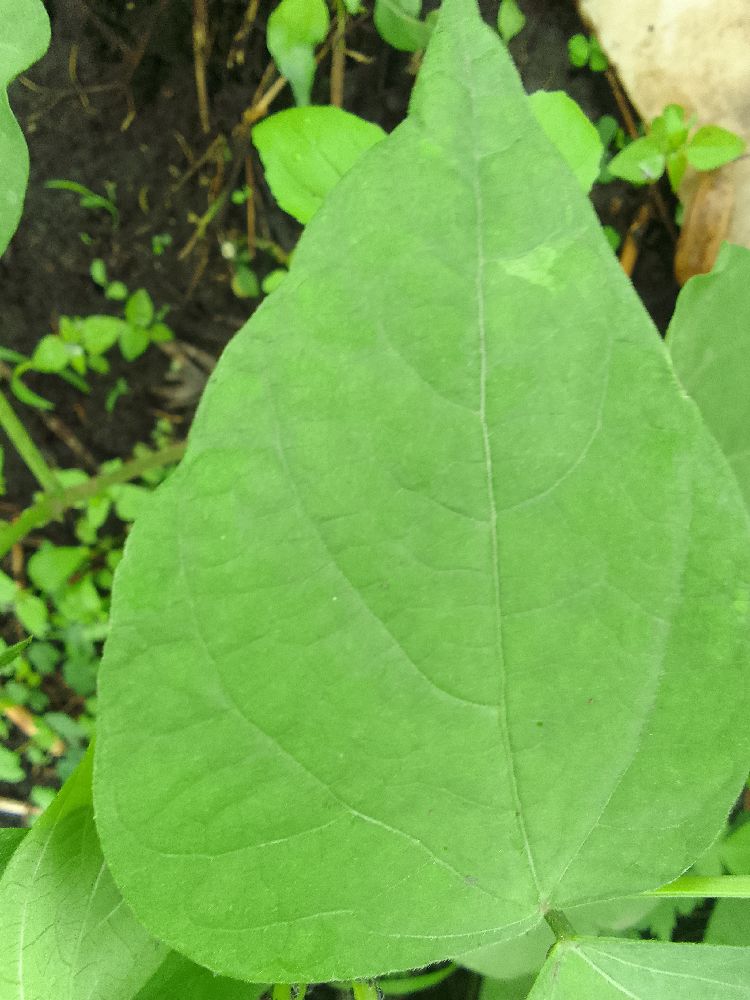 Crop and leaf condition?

common bean, healthy
